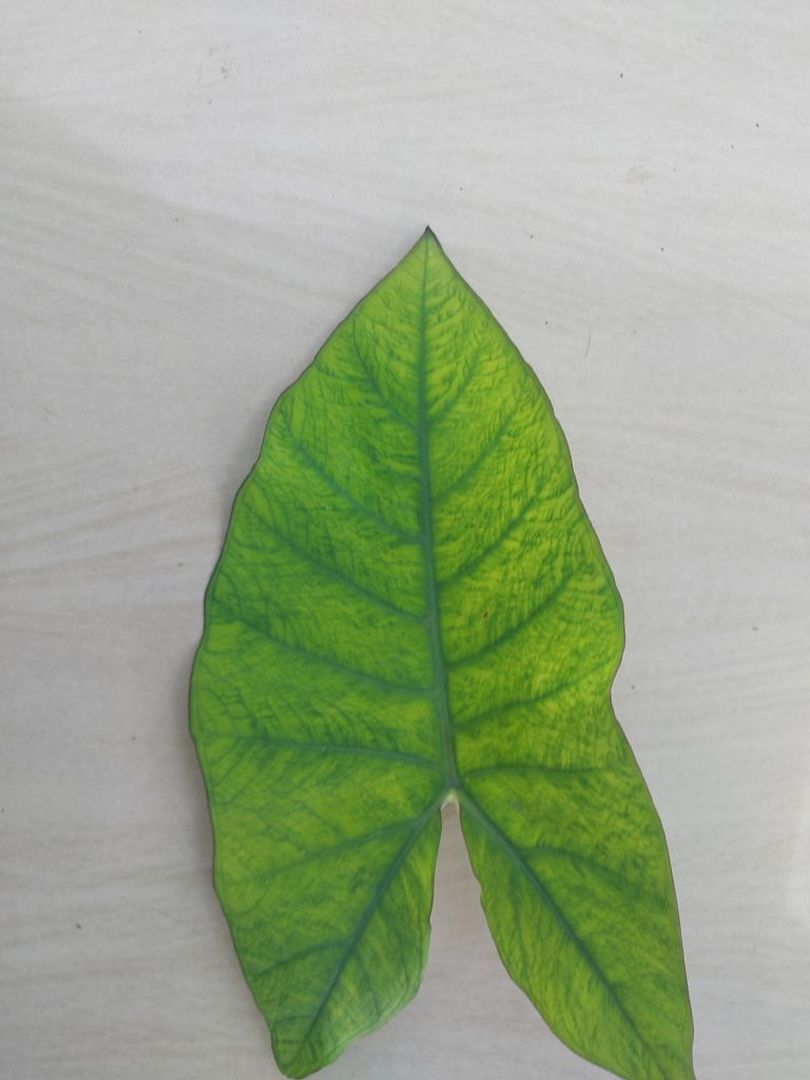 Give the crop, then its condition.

taro, mosaic
